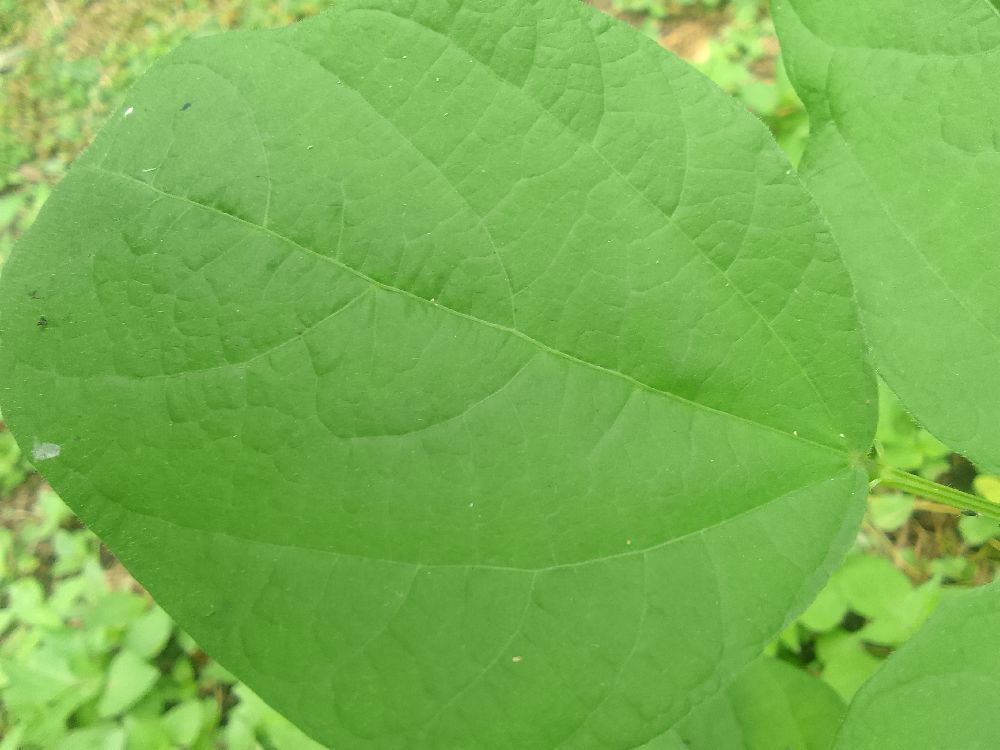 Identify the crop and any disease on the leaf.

common bean, healthy
